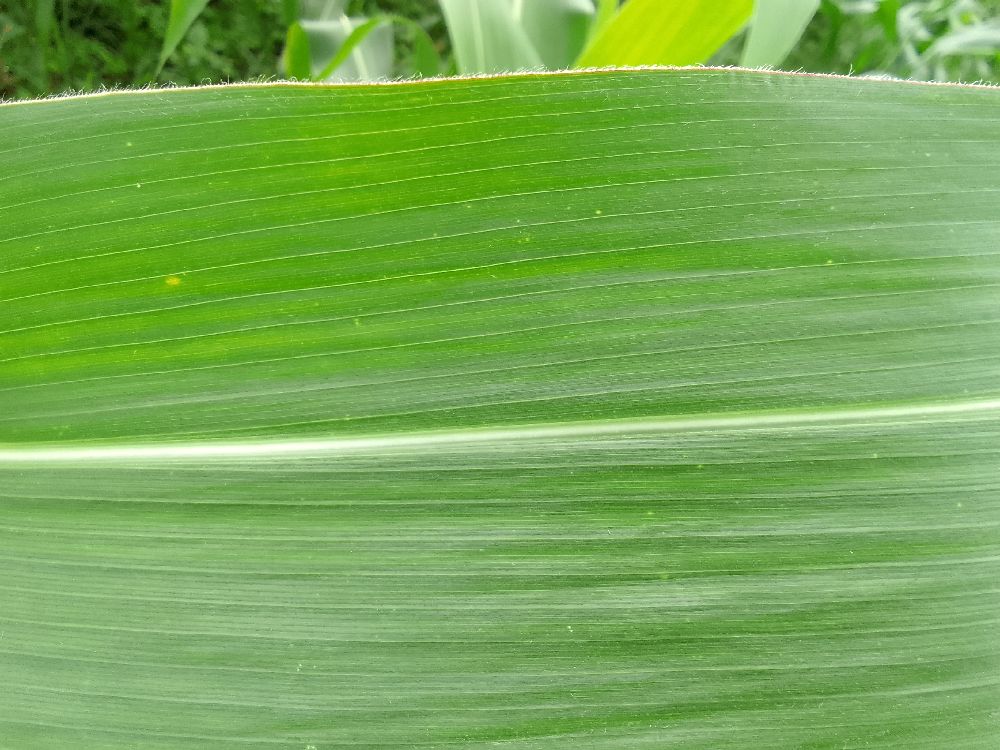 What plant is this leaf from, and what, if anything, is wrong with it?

maize, healthy
